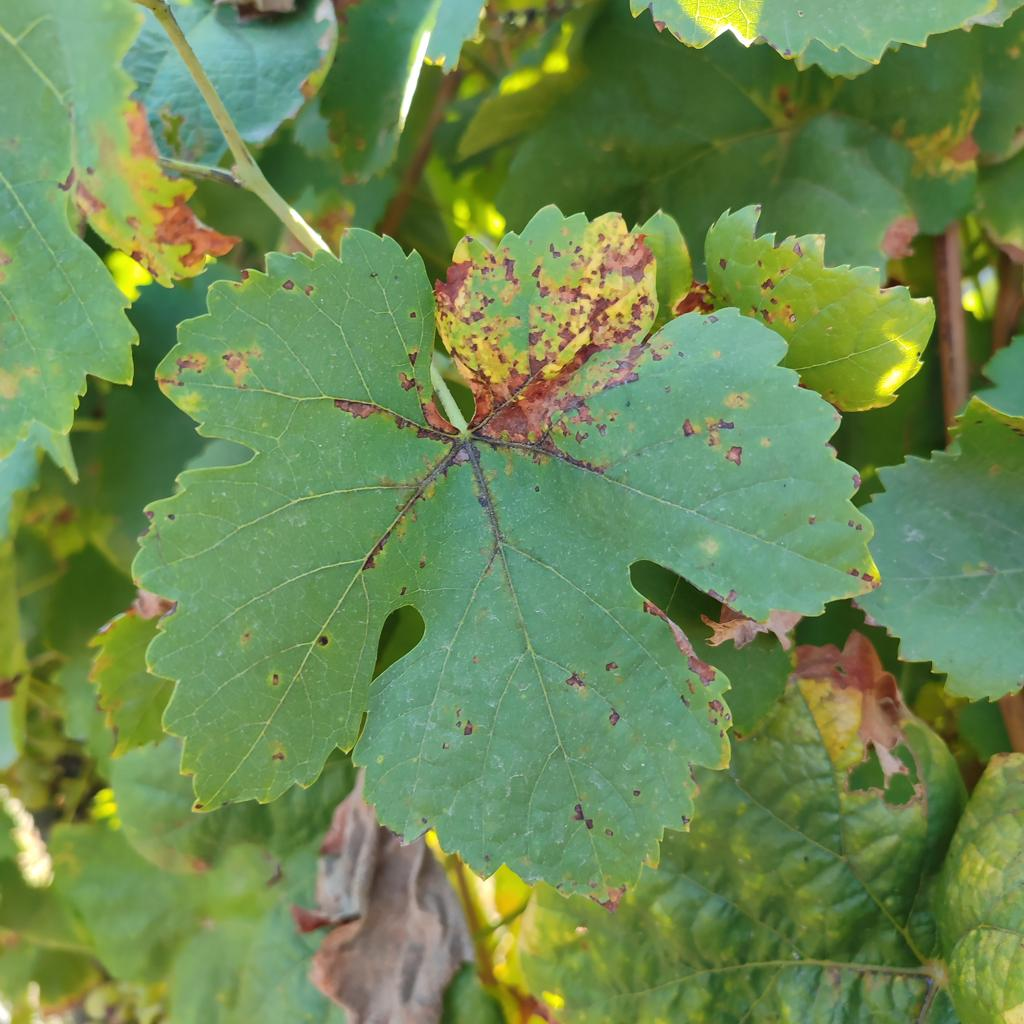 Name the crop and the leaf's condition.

grapevine, downy mildew
